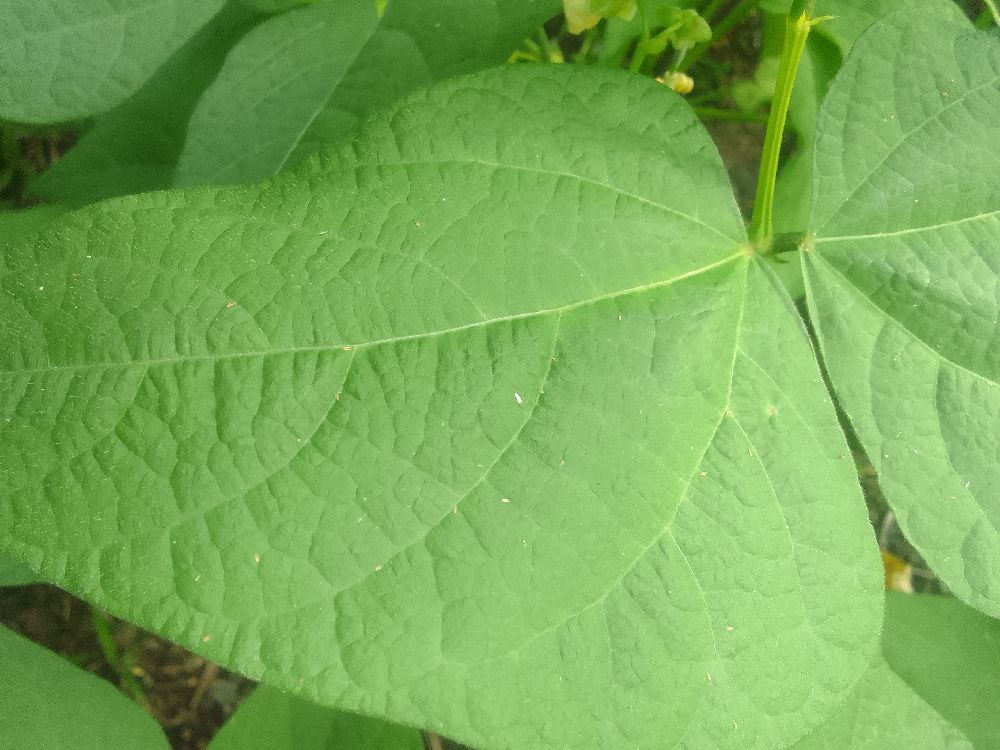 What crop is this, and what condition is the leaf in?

common bean, healthy
